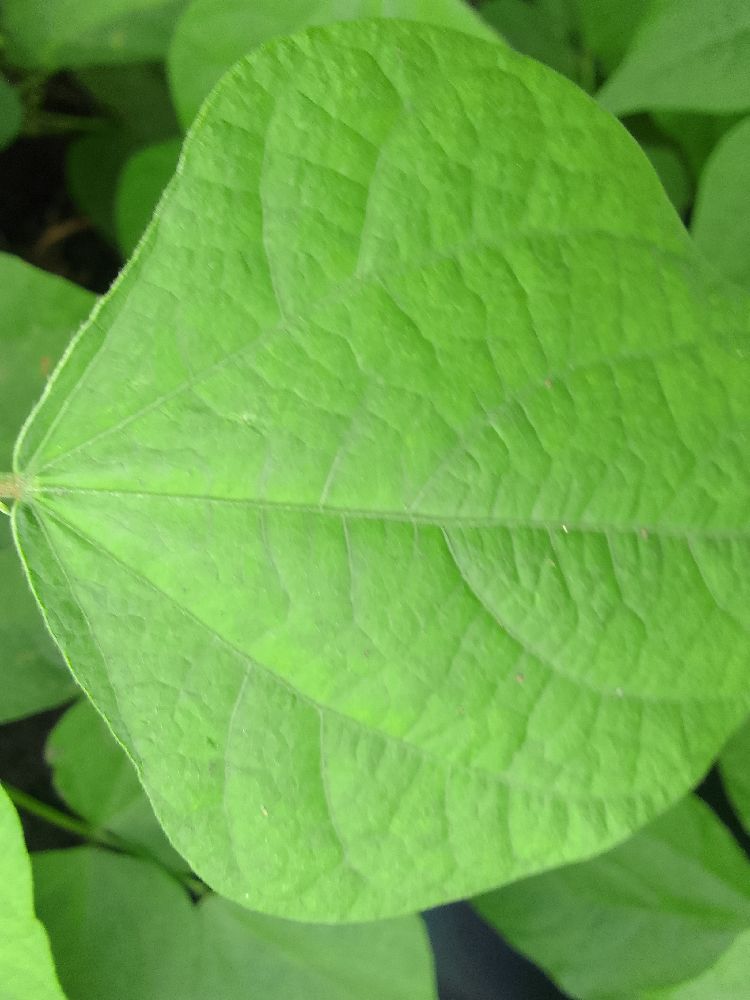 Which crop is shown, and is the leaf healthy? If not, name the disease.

common bean, healthy
